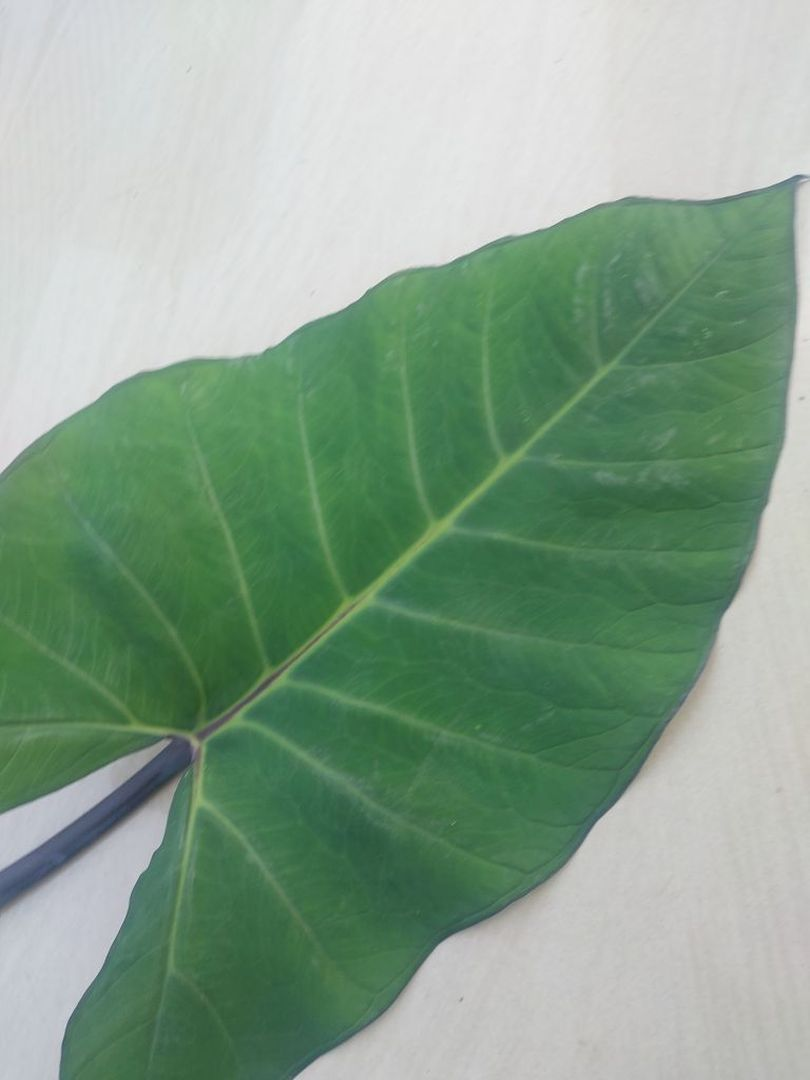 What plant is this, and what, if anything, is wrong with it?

taro, healthy
